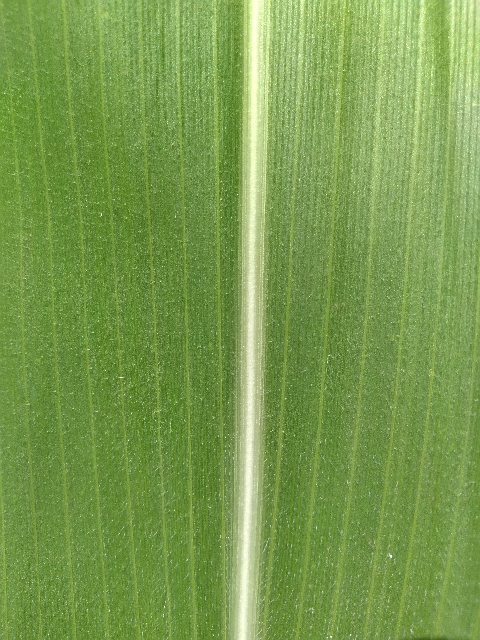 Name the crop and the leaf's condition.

maize, healthy
